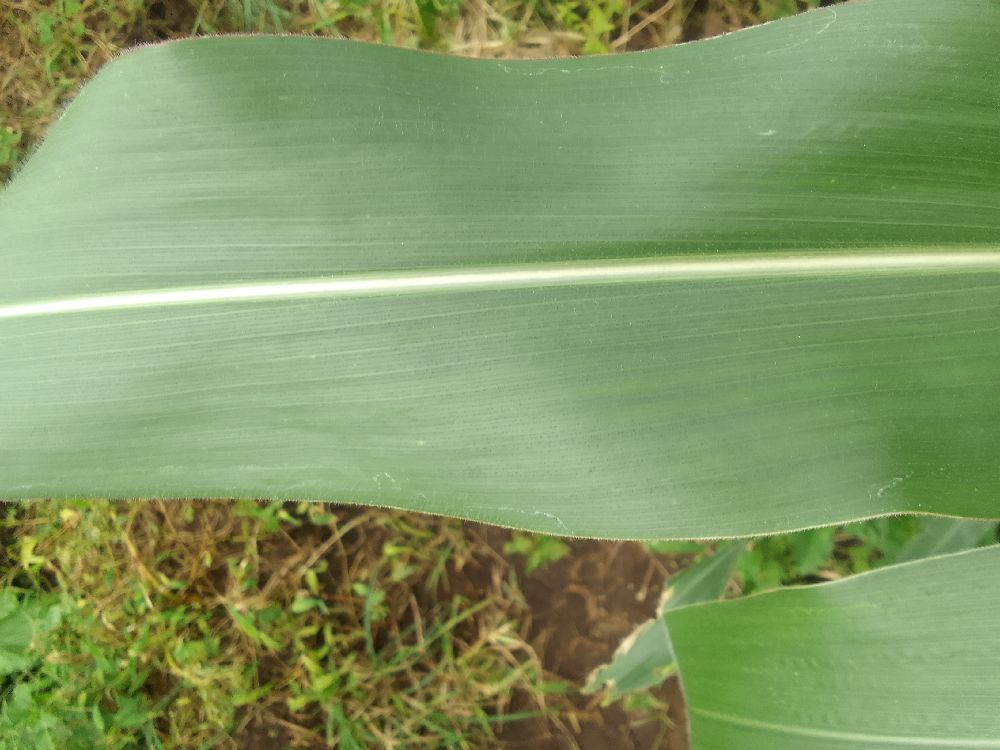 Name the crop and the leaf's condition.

maize, healthy
